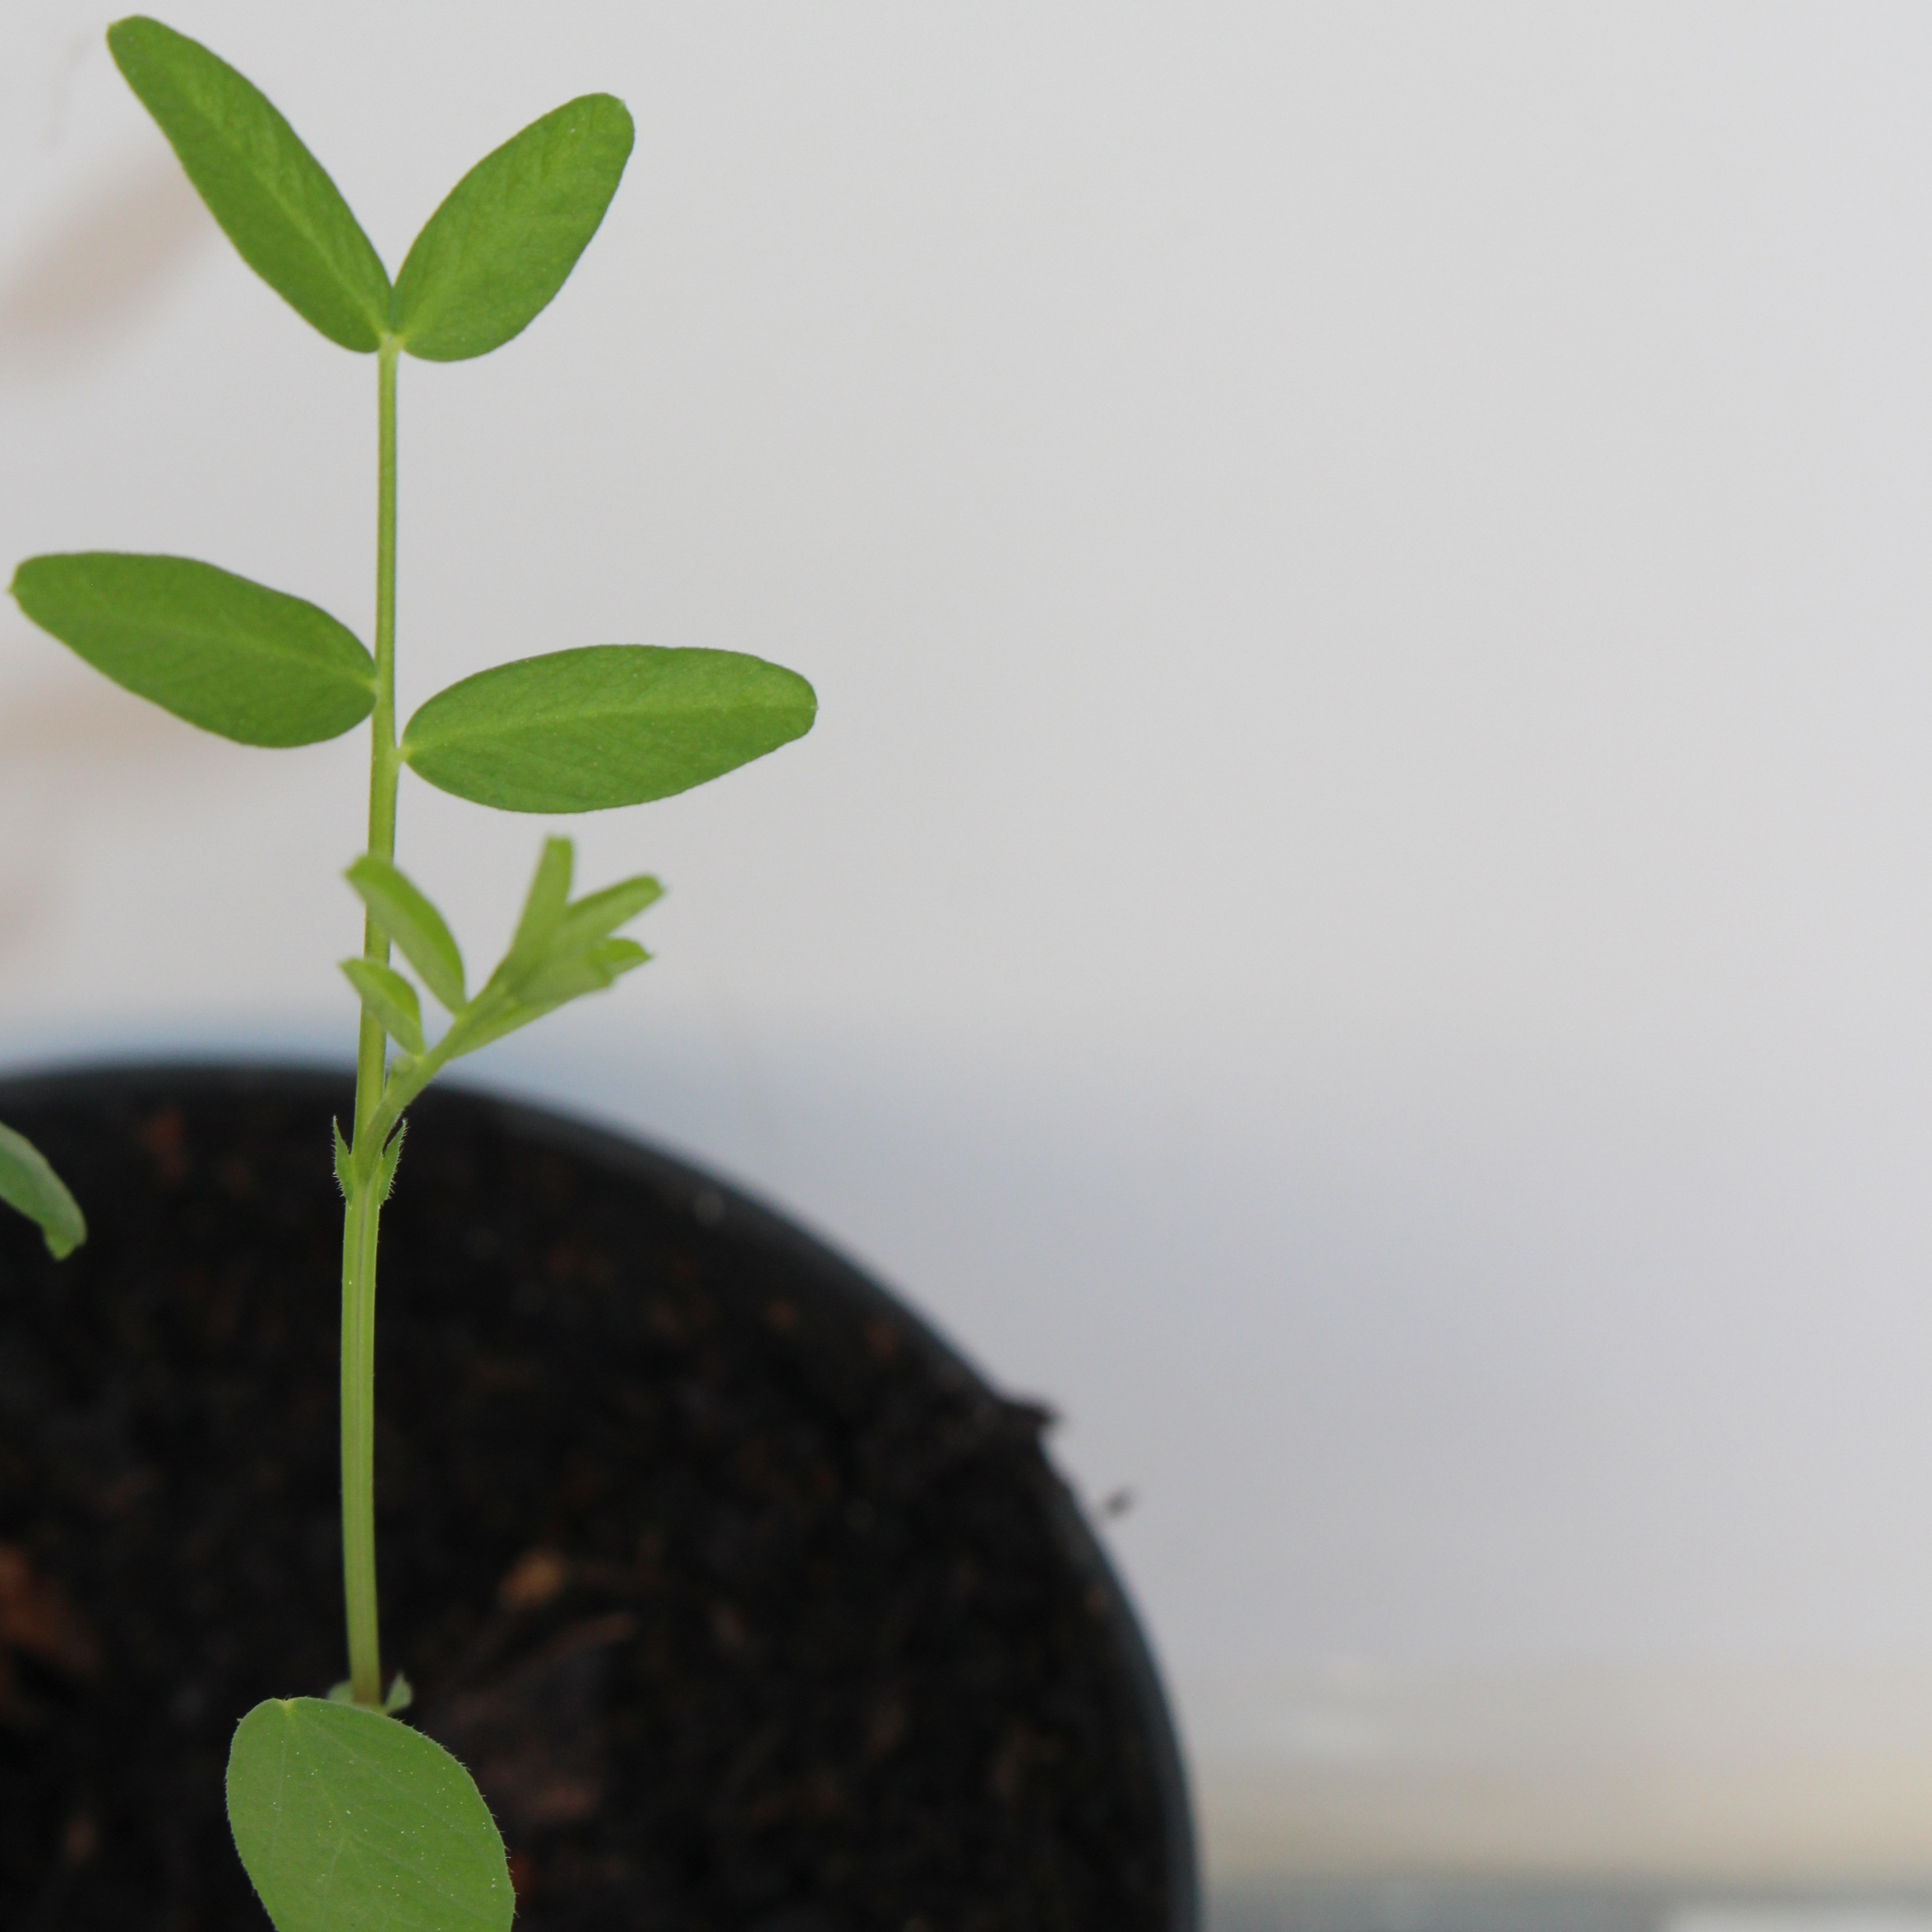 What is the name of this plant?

Vicia sativa
